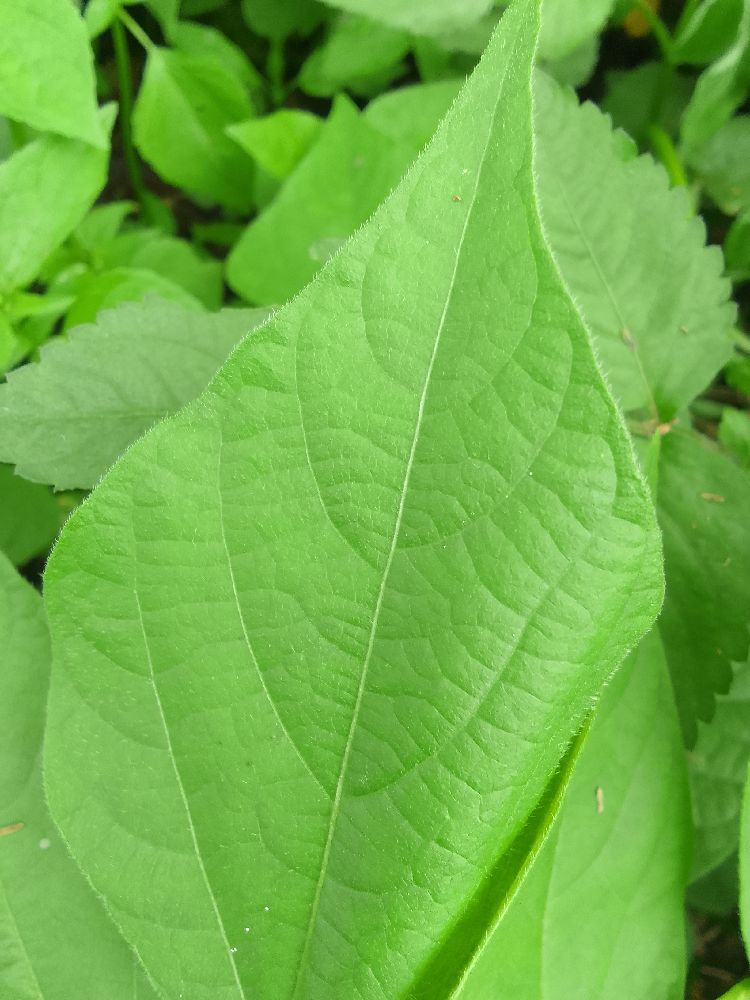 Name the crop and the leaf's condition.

common bean, healthy
